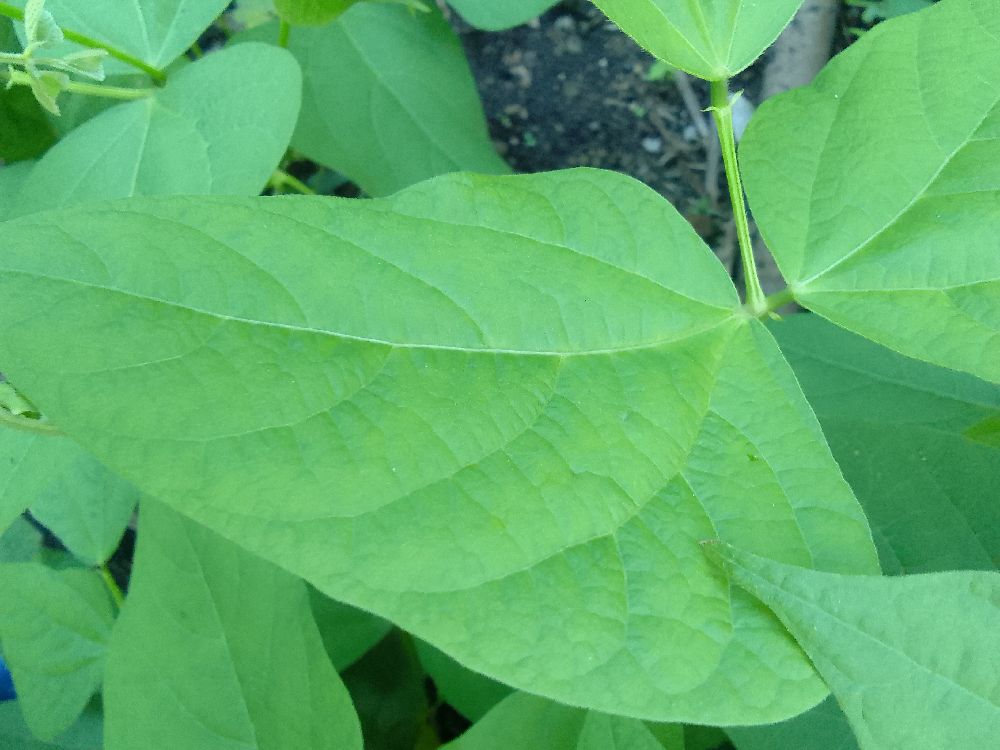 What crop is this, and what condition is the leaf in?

common bean, healthy
